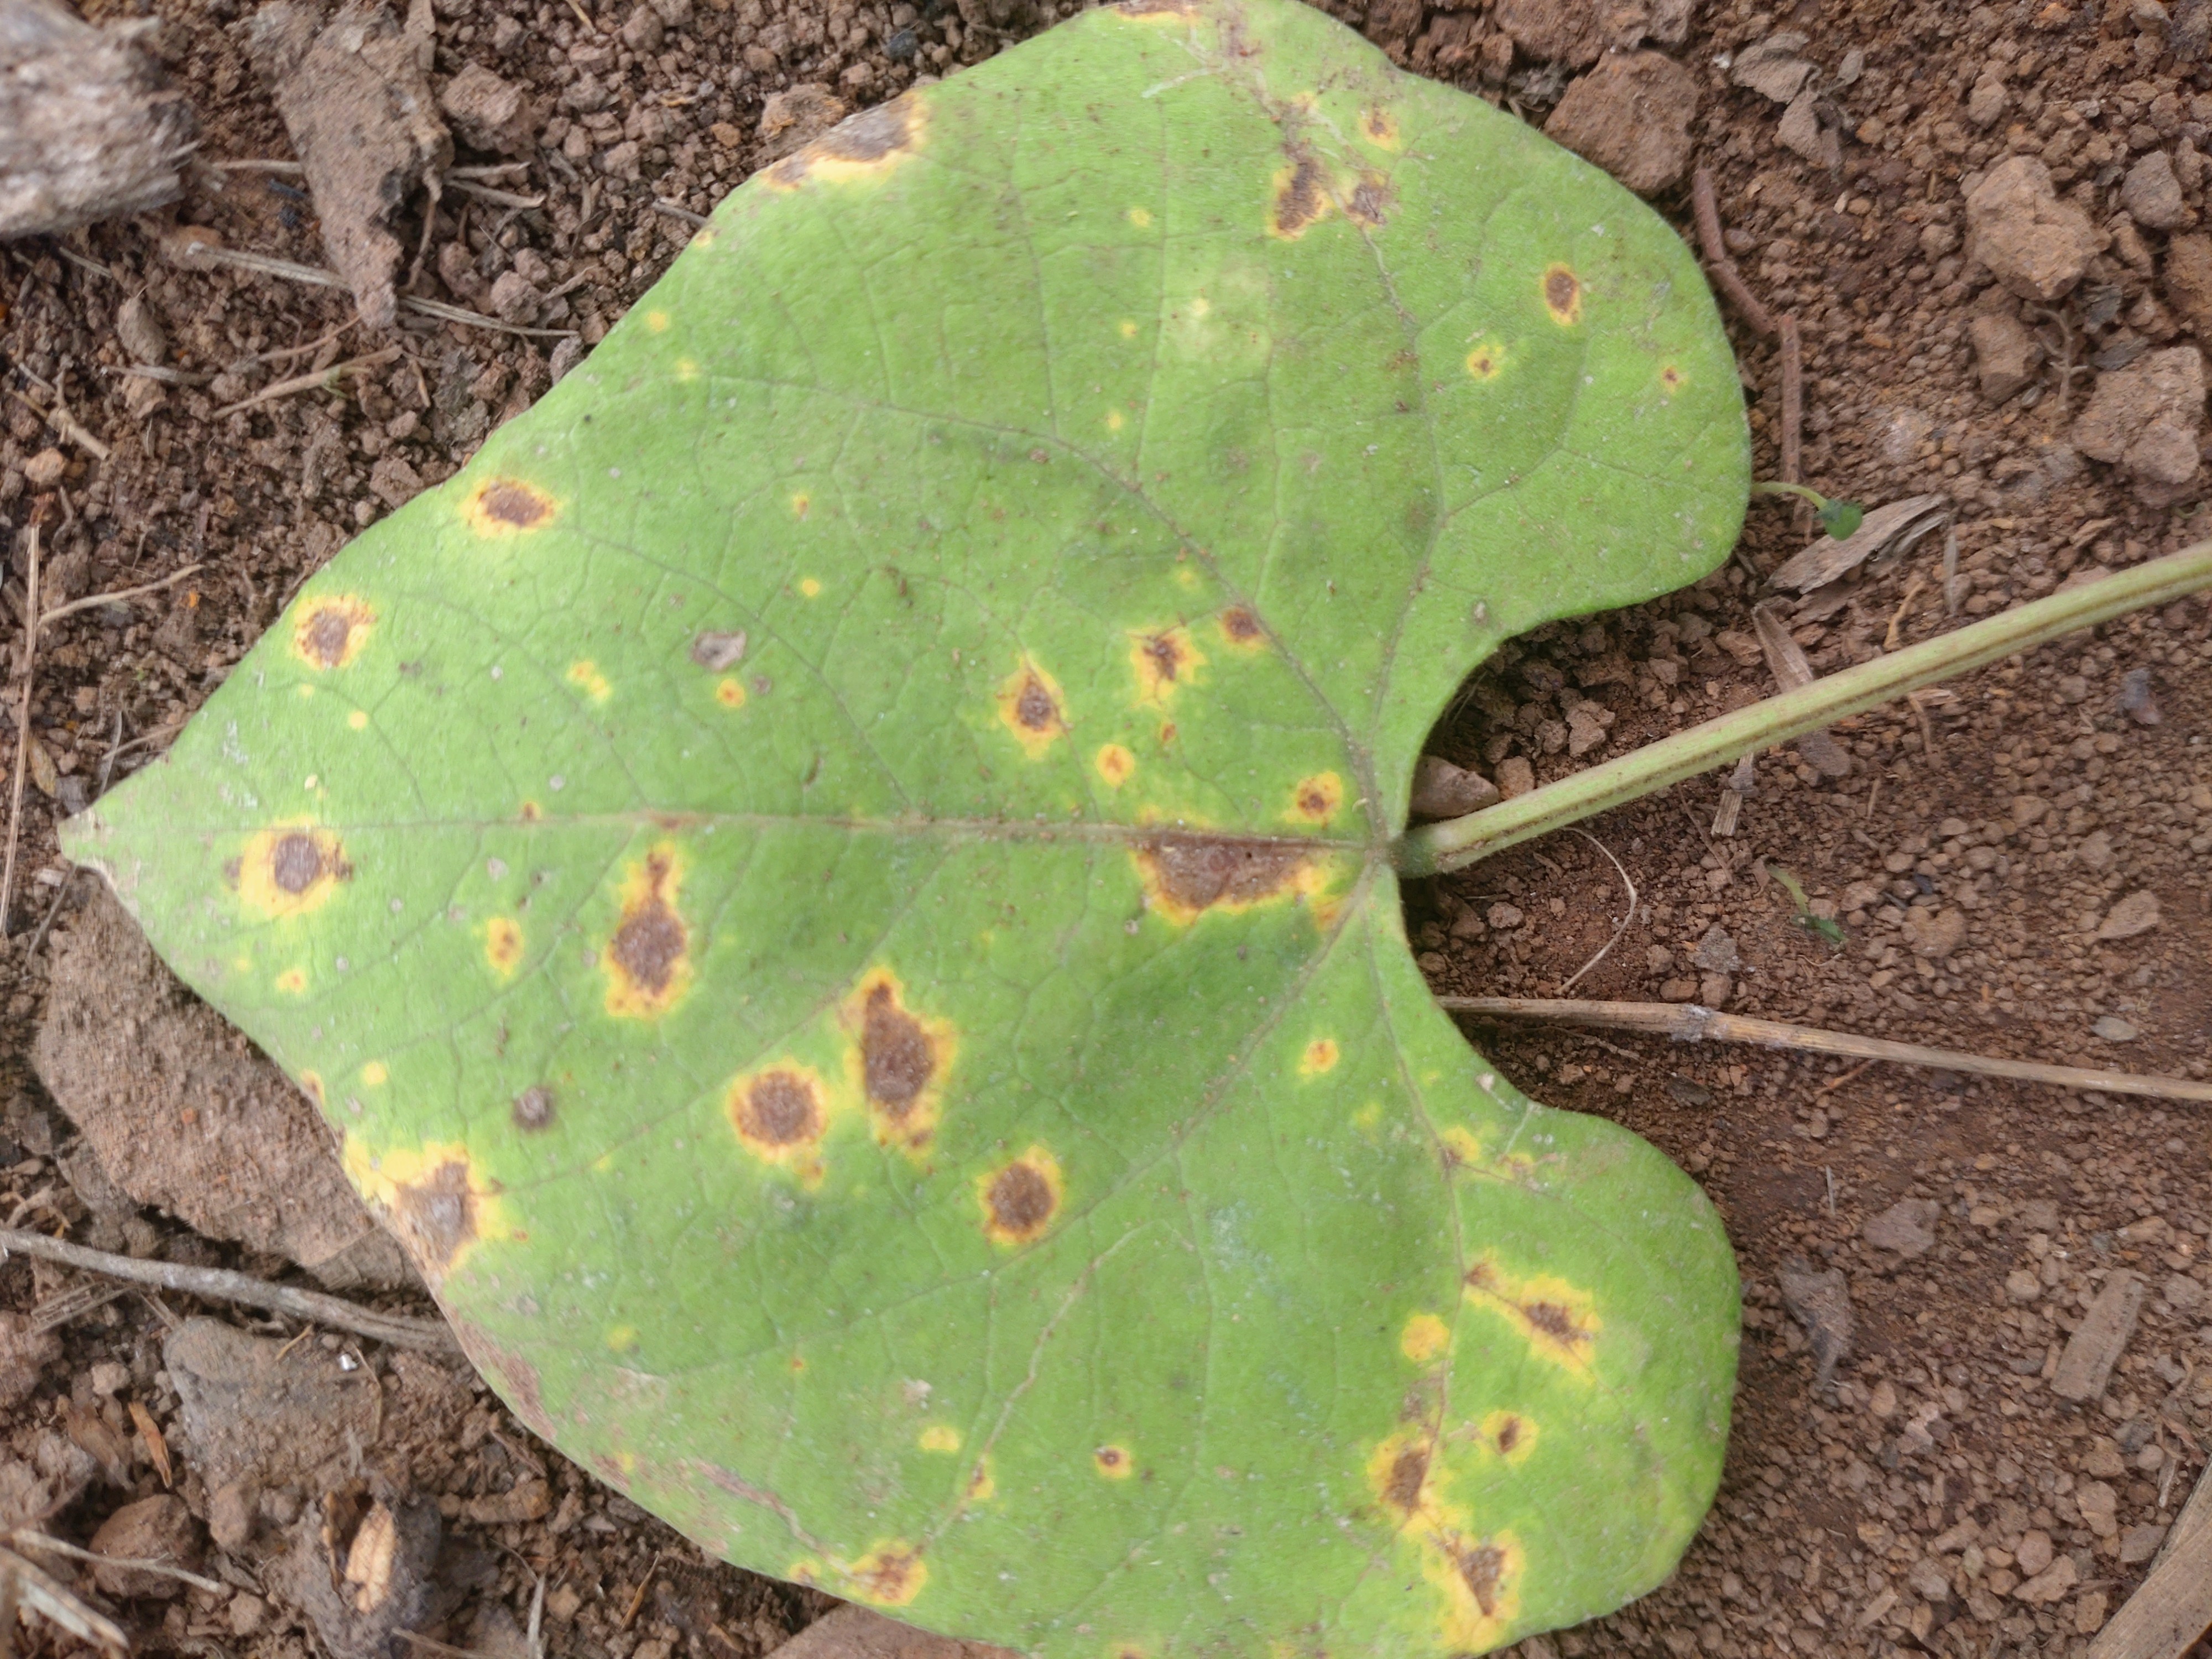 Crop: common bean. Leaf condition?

rust
